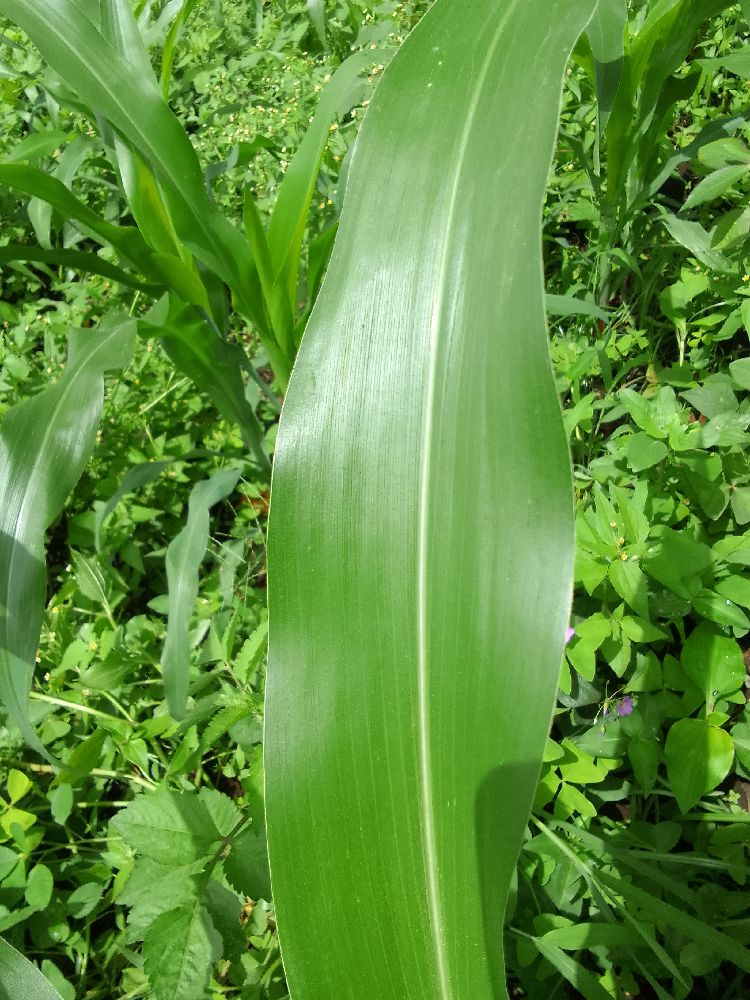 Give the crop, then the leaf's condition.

maize, healthy
